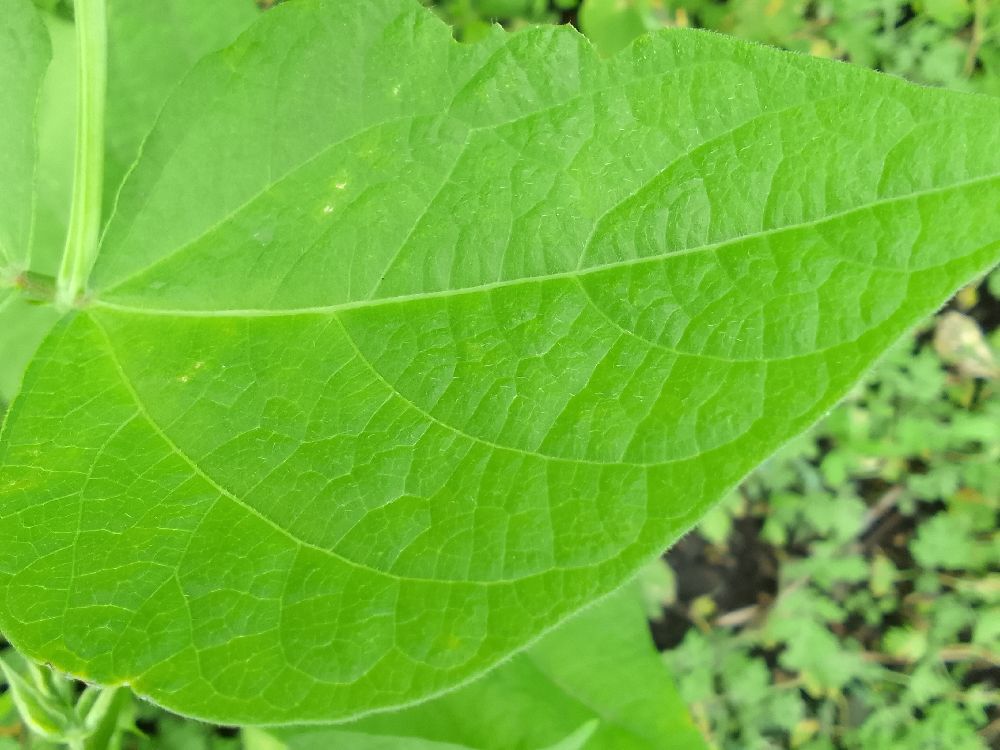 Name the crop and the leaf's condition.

common bean, healthy
